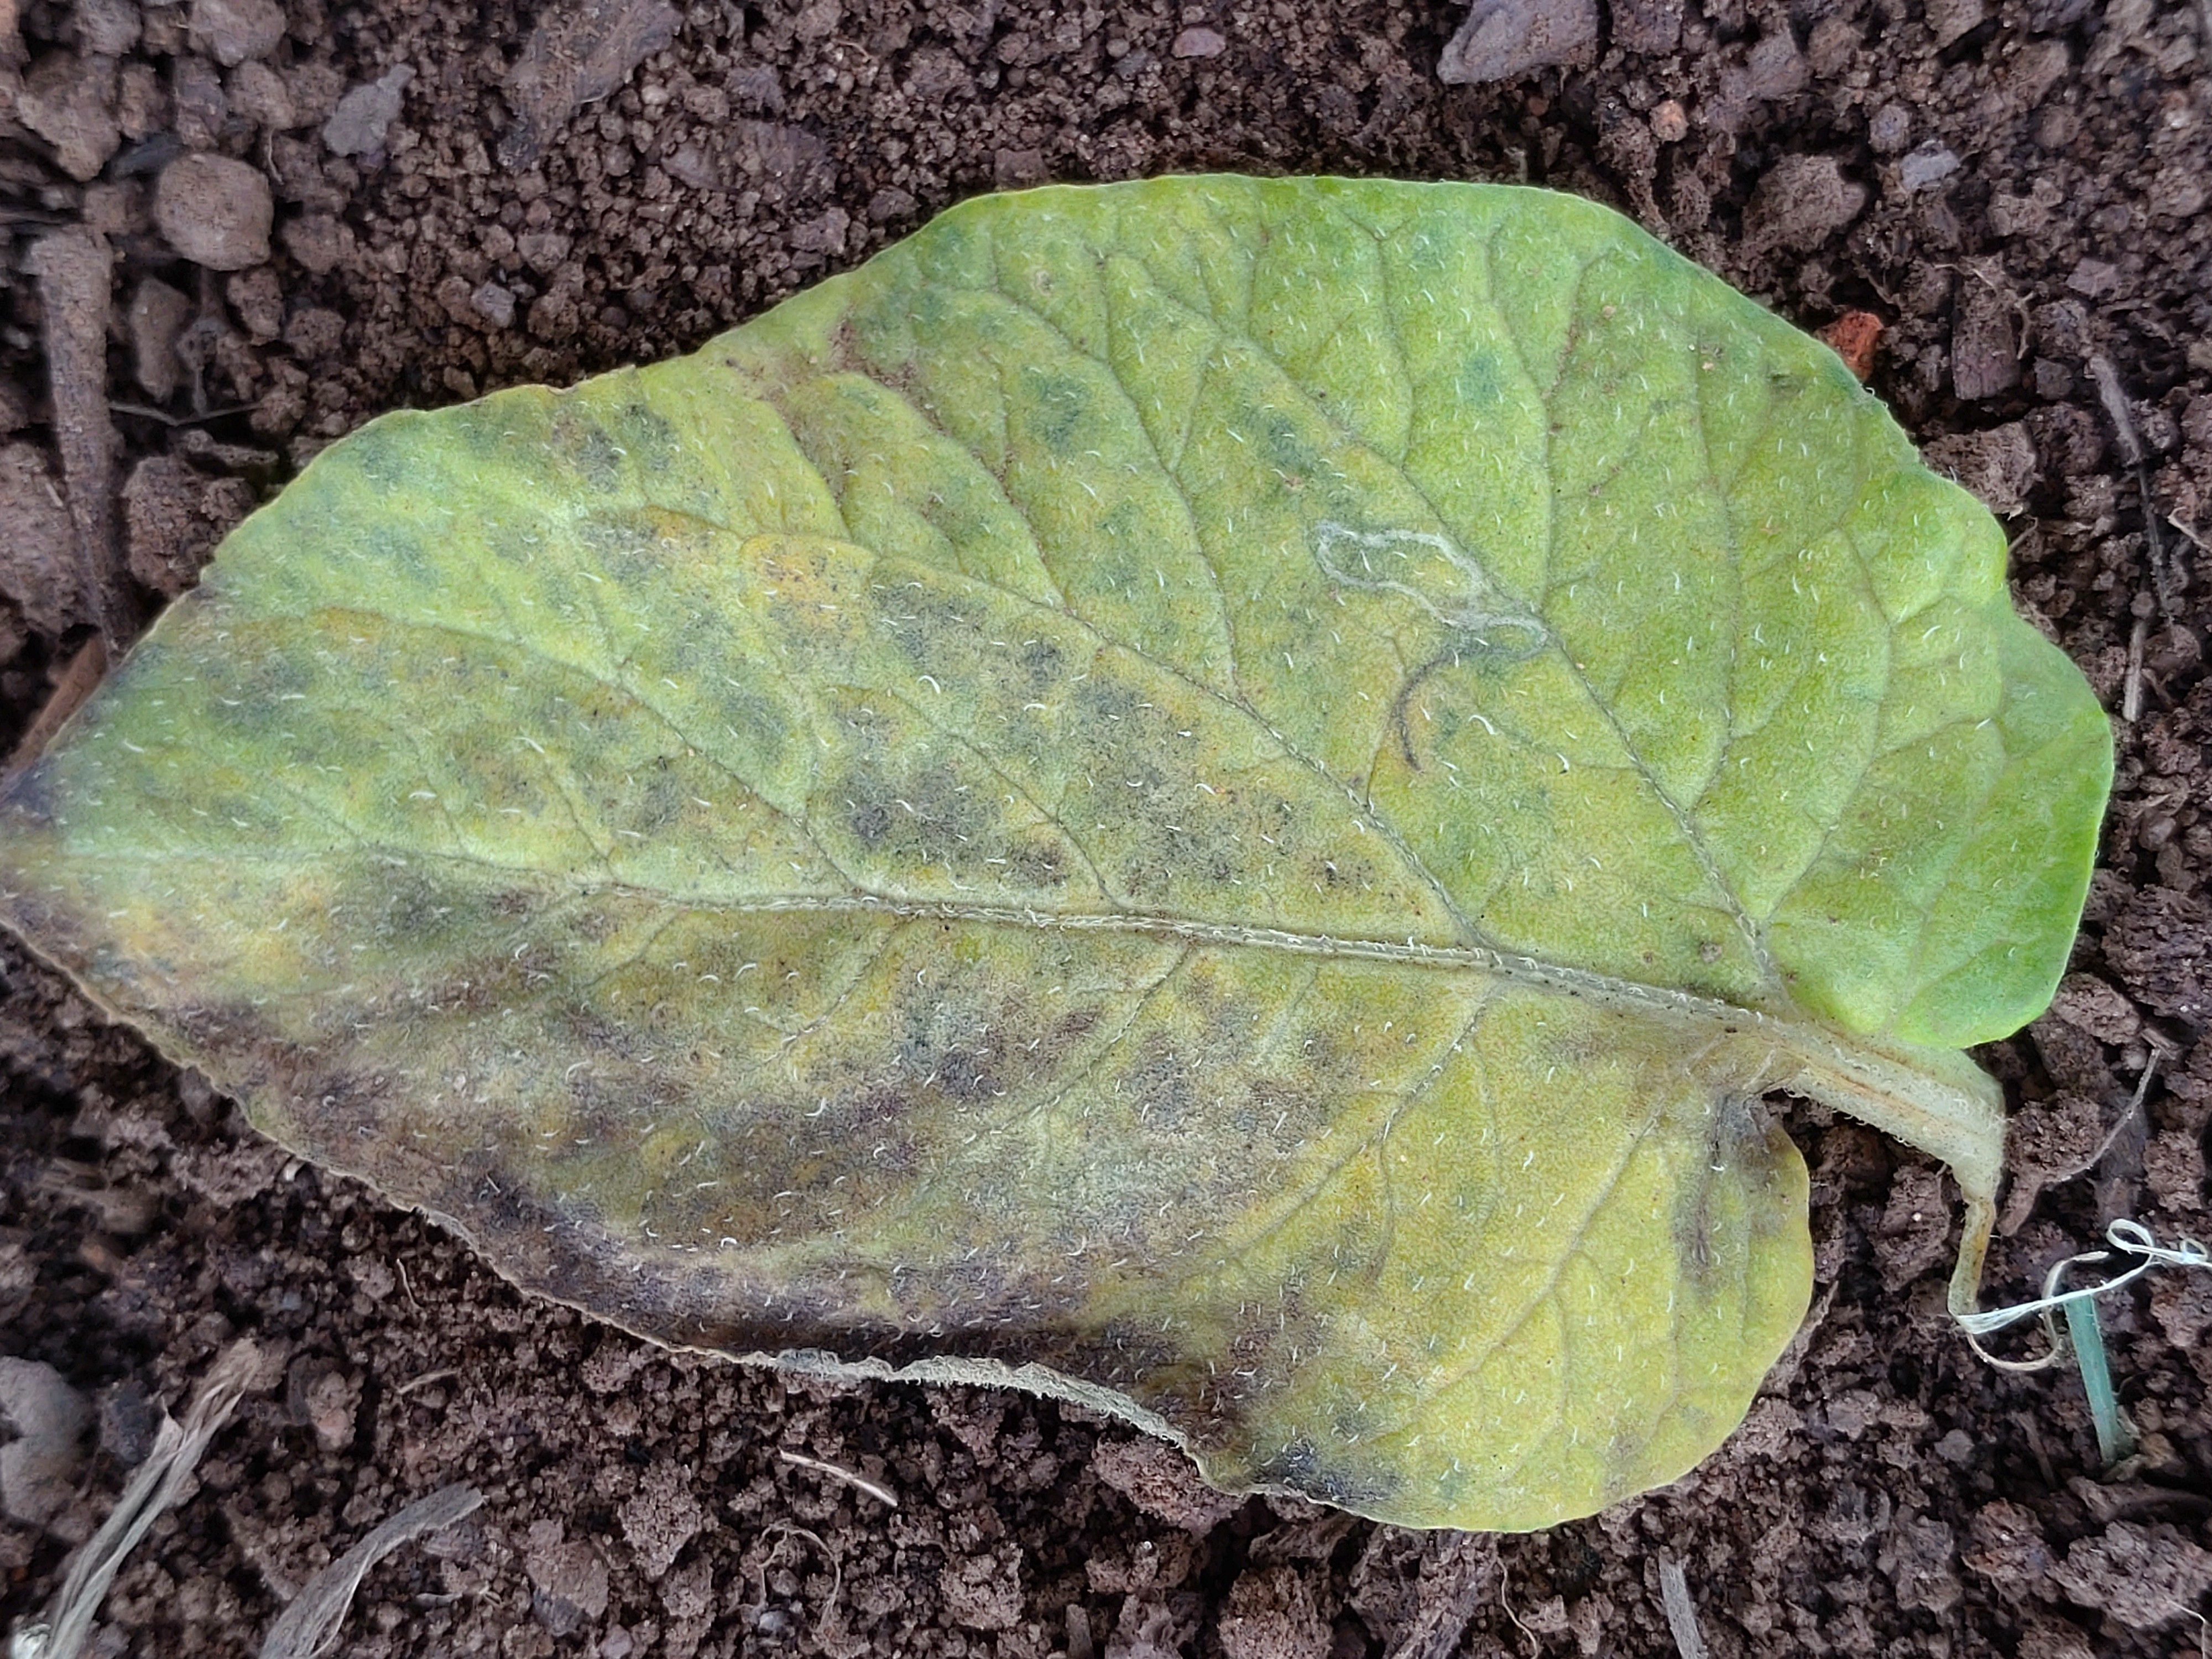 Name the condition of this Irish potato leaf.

late blight
